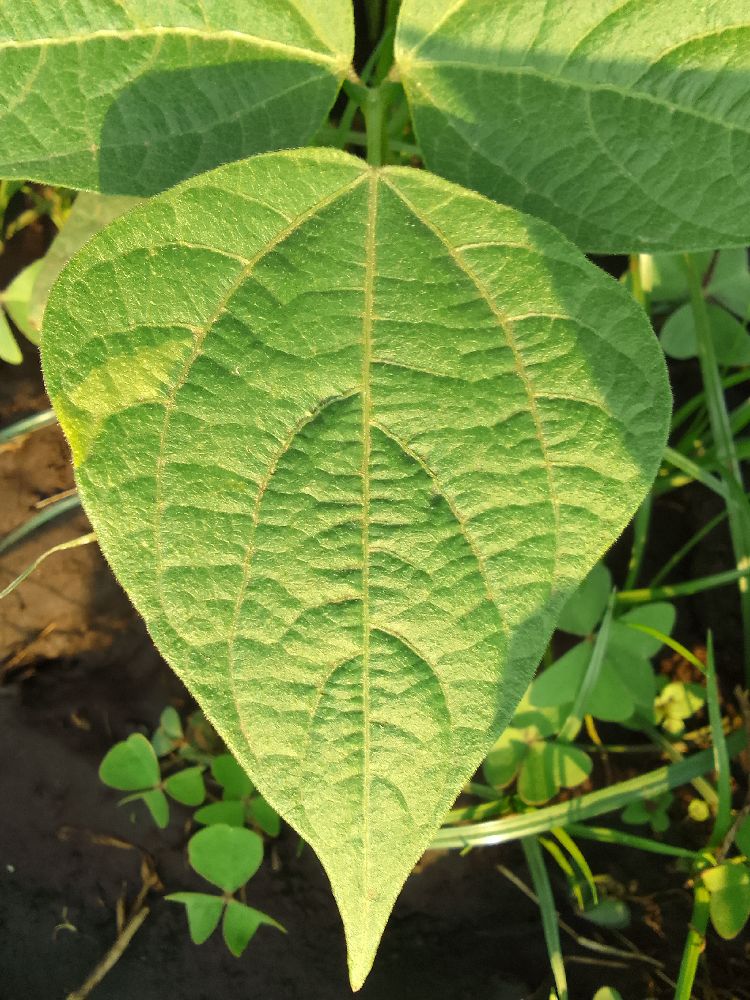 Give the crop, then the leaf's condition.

common bean, healthy
